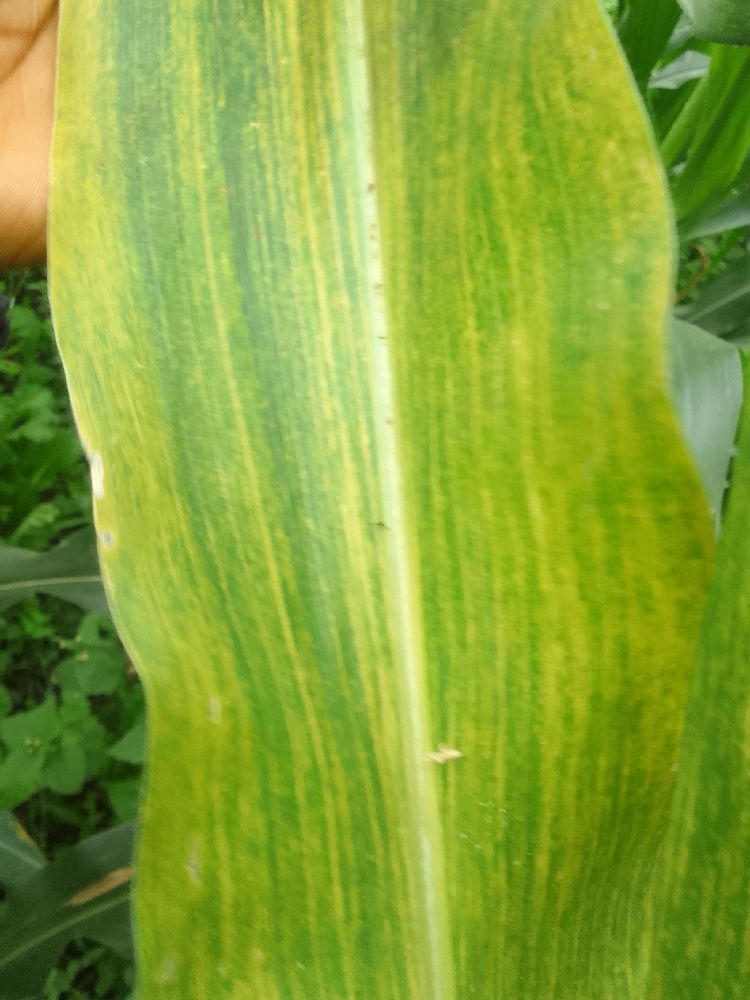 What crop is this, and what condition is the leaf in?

maize, maize lethal necrosis
